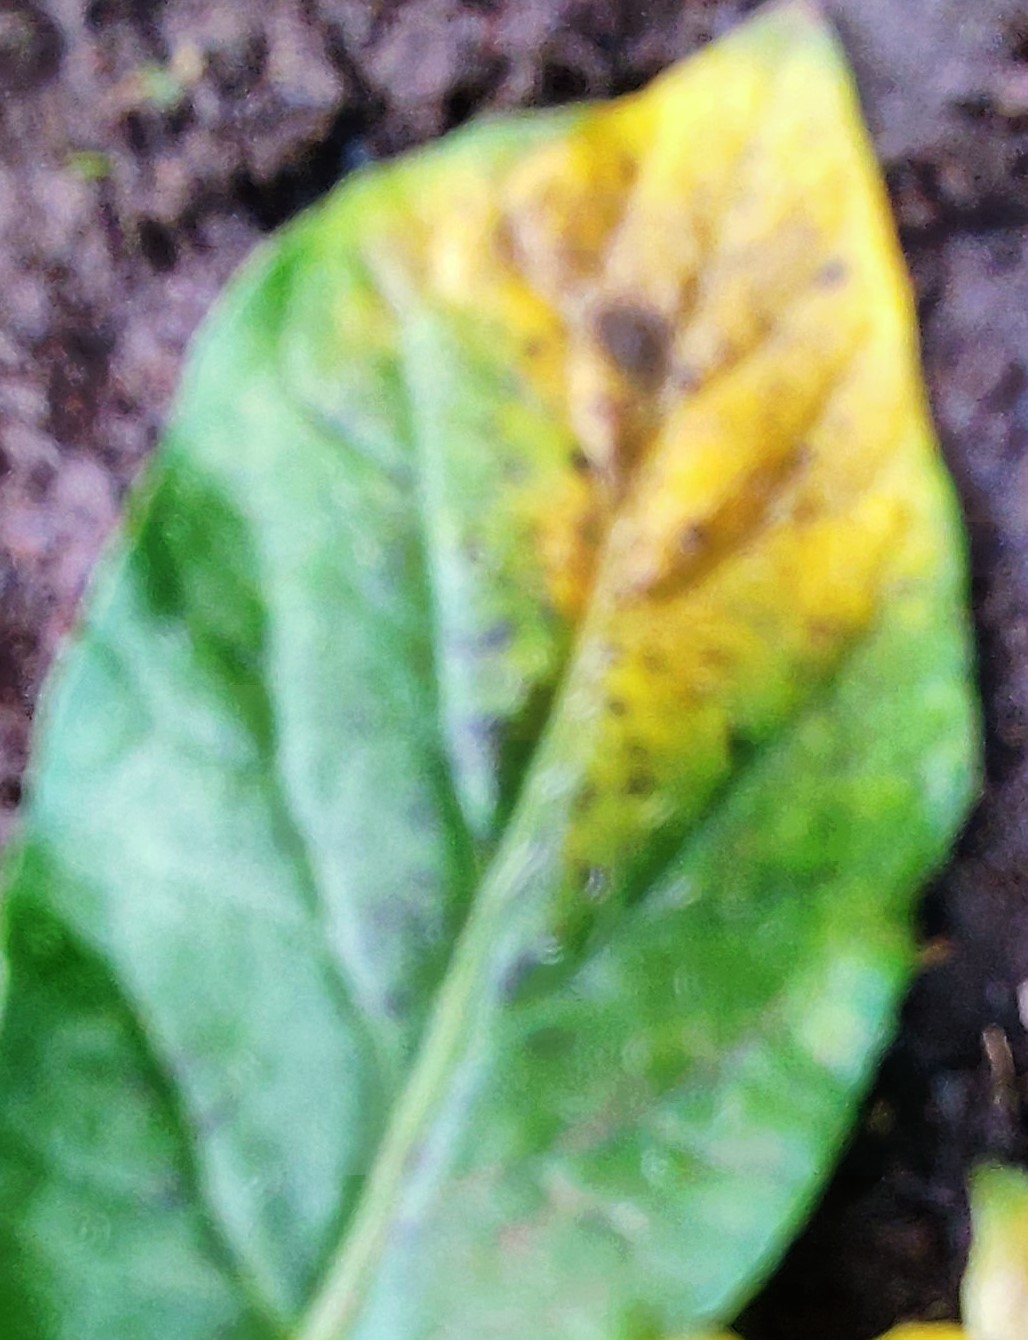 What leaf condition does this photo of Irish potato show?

late blight
